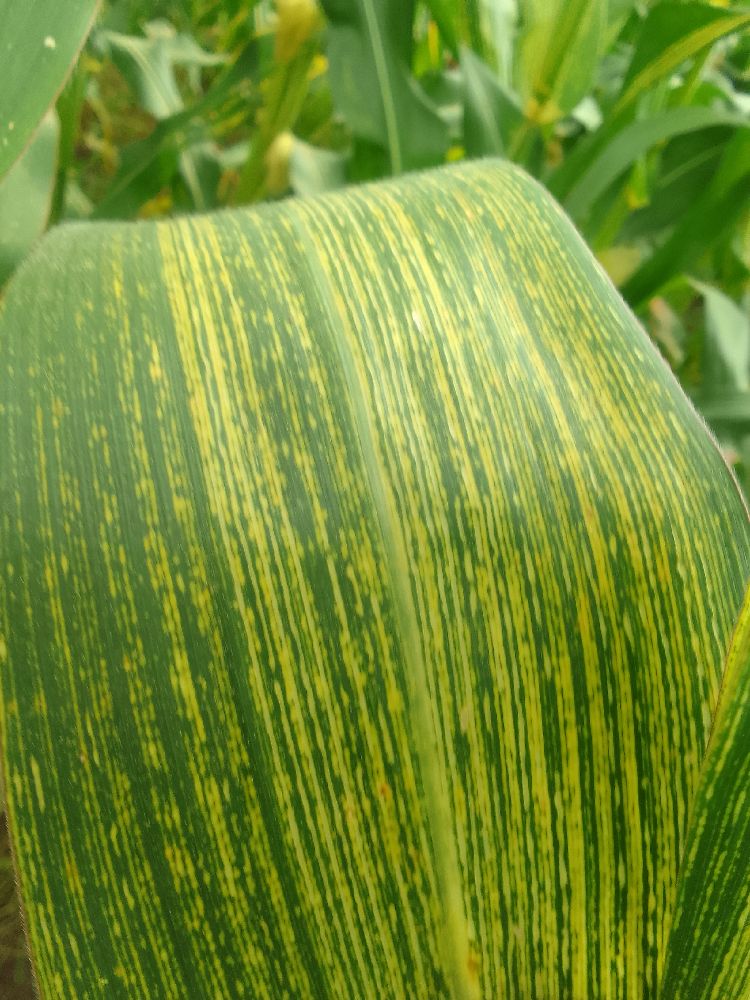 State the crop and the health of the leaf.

maize, maize streak virus
